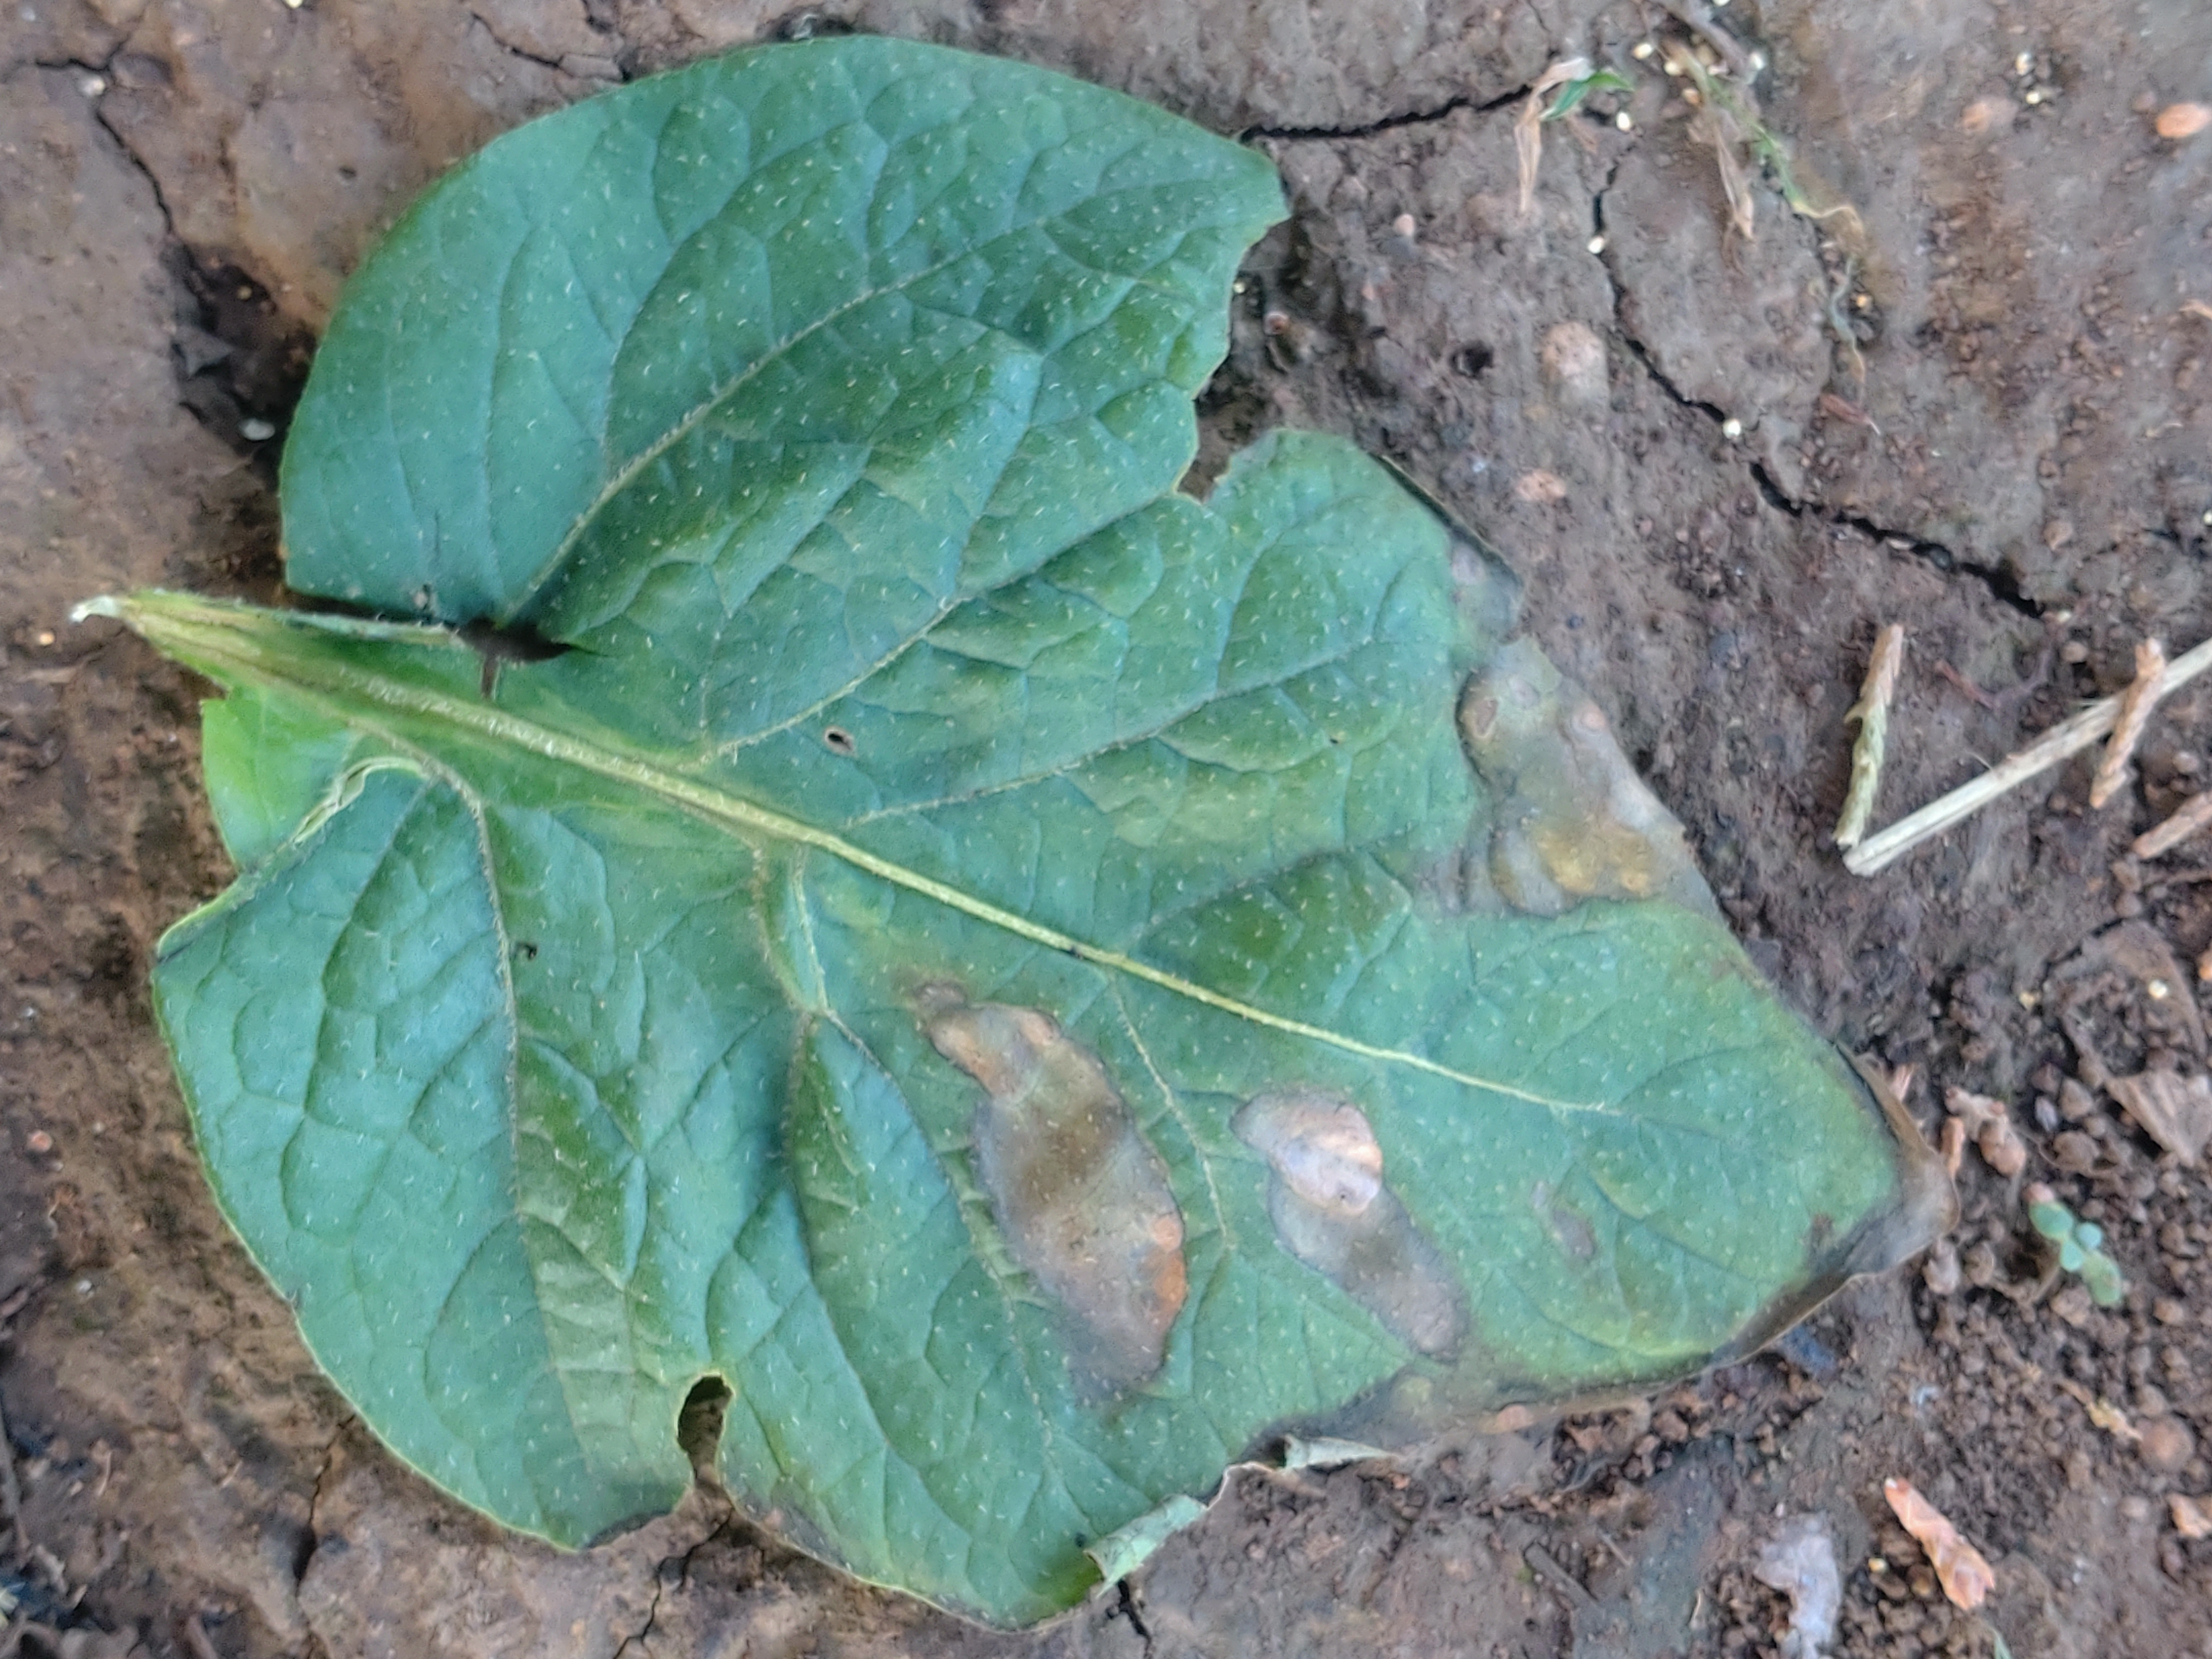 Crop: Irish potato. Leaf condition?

early blight
